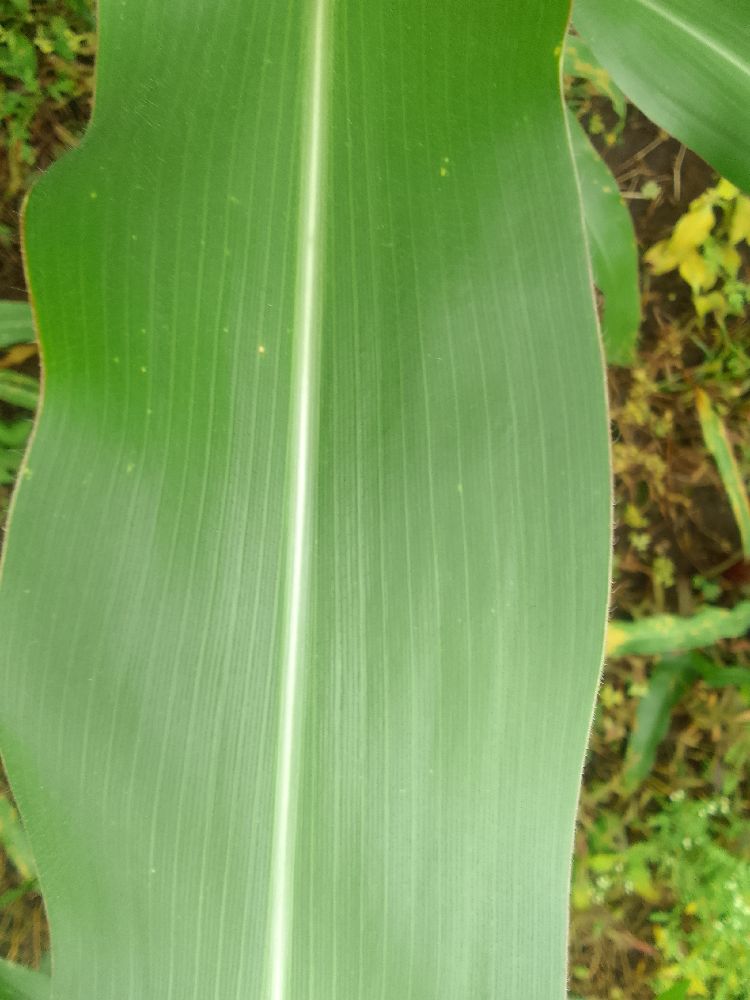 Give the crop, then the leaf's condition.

maize, healthy
